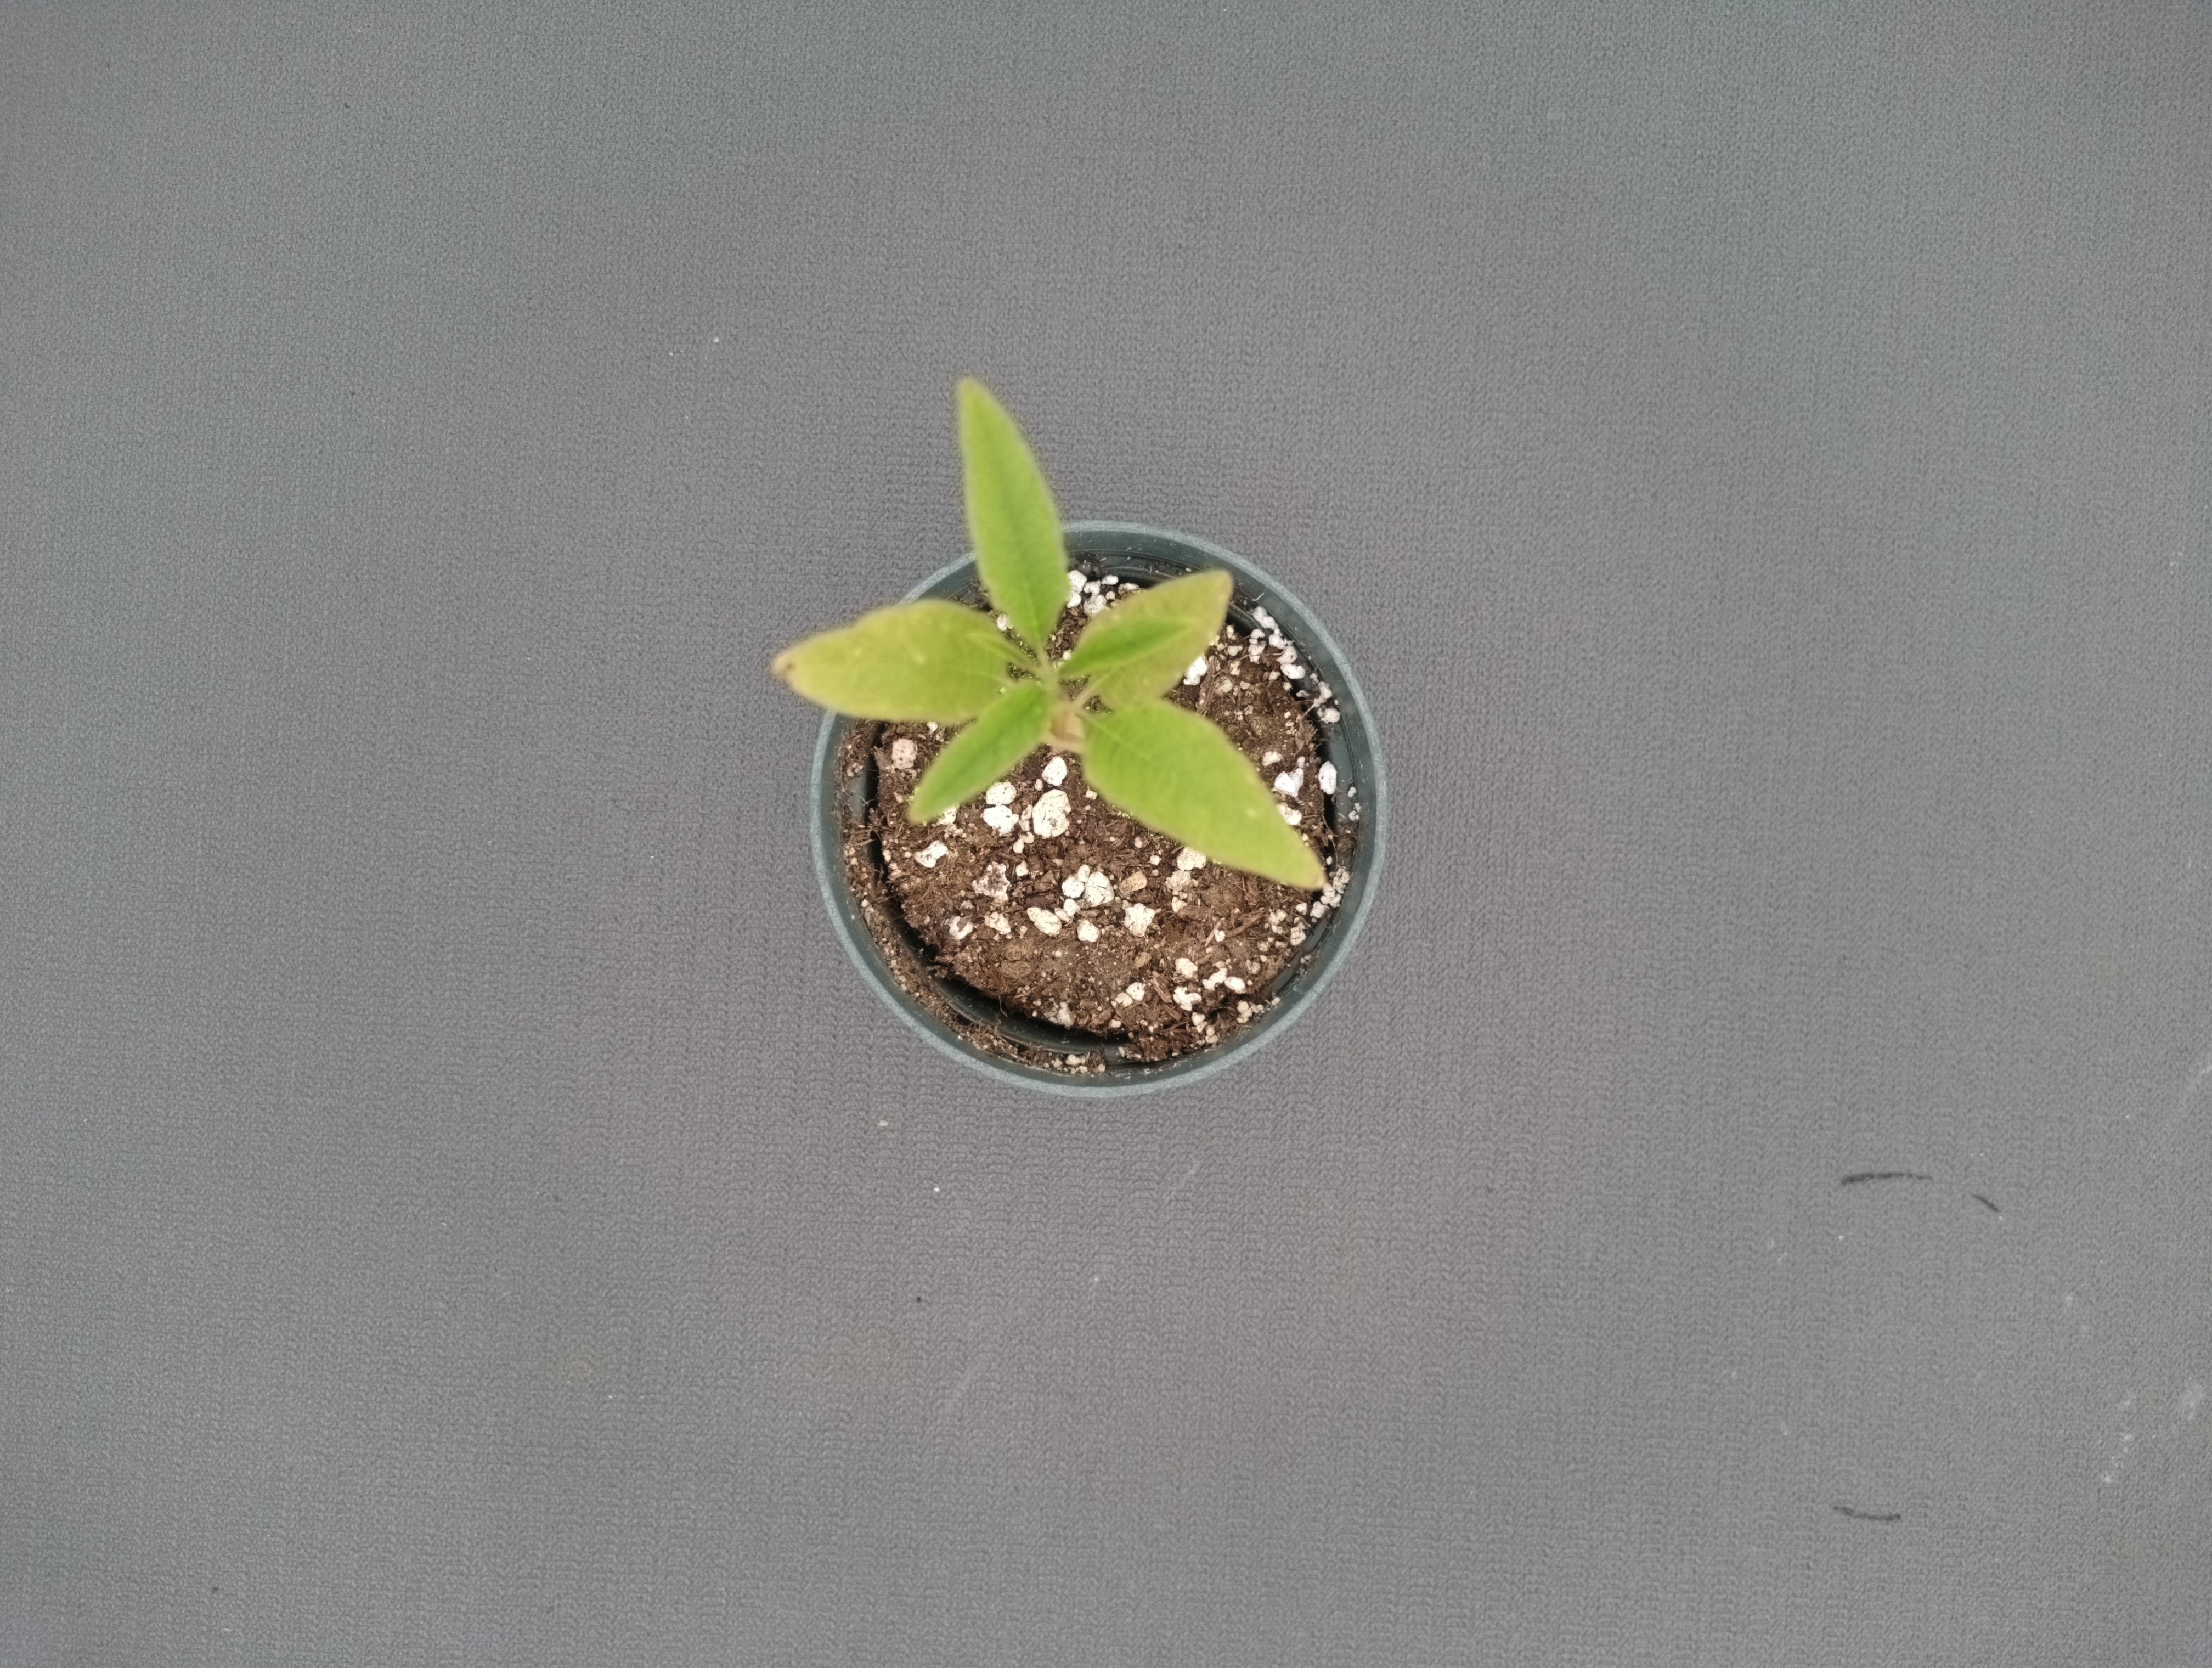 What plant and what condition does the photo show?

waterhemp, chlorosis only
